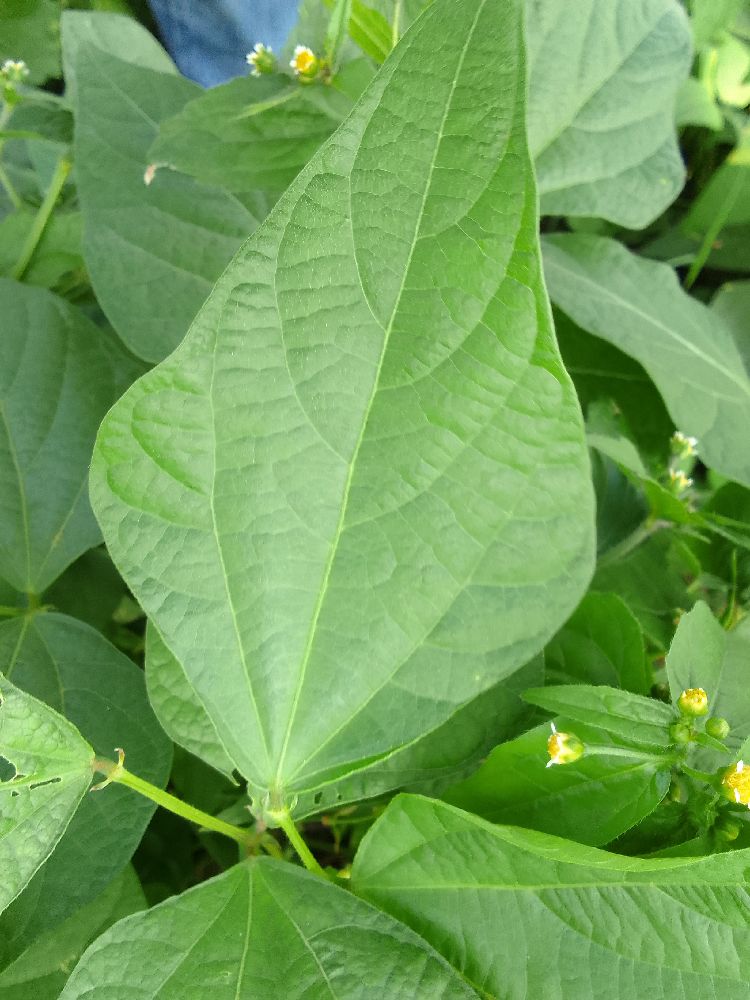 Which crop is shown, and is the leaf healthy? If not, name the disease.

common bean, healthy
